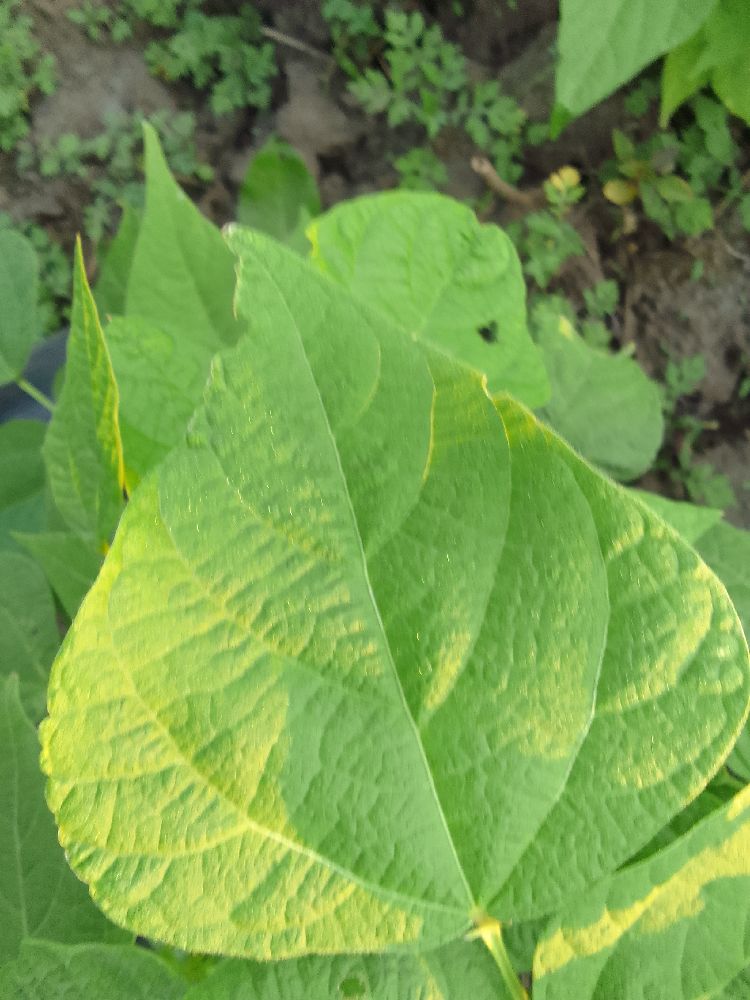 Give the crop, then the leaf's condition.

common bean, healthy
